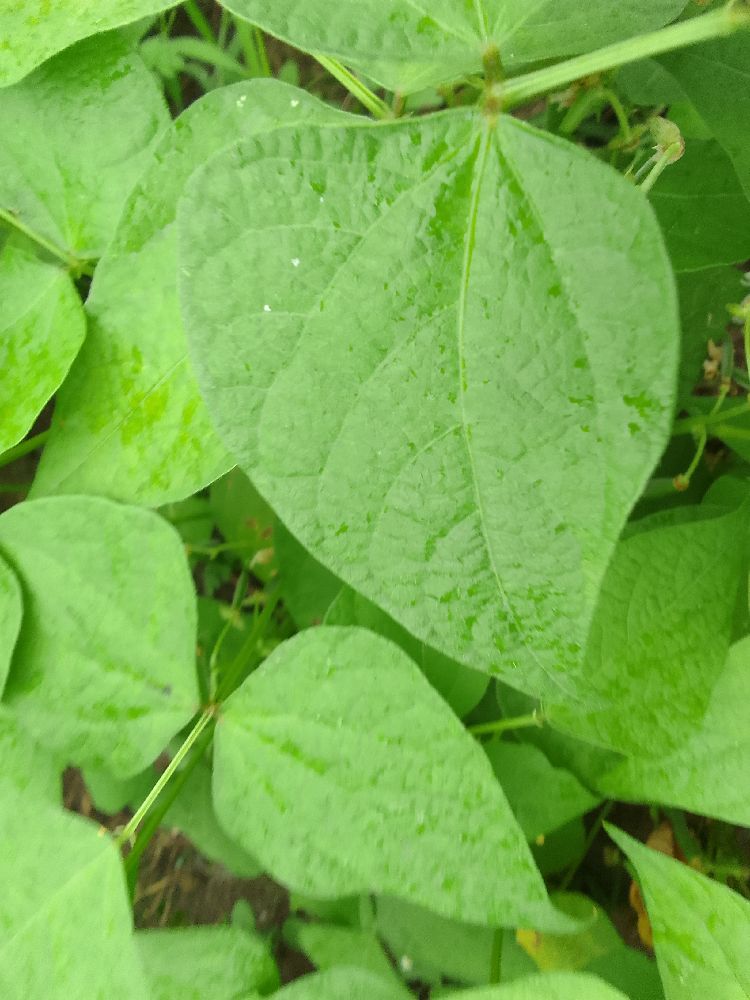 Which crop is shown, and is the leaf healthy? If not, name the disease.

common bean, healthy
